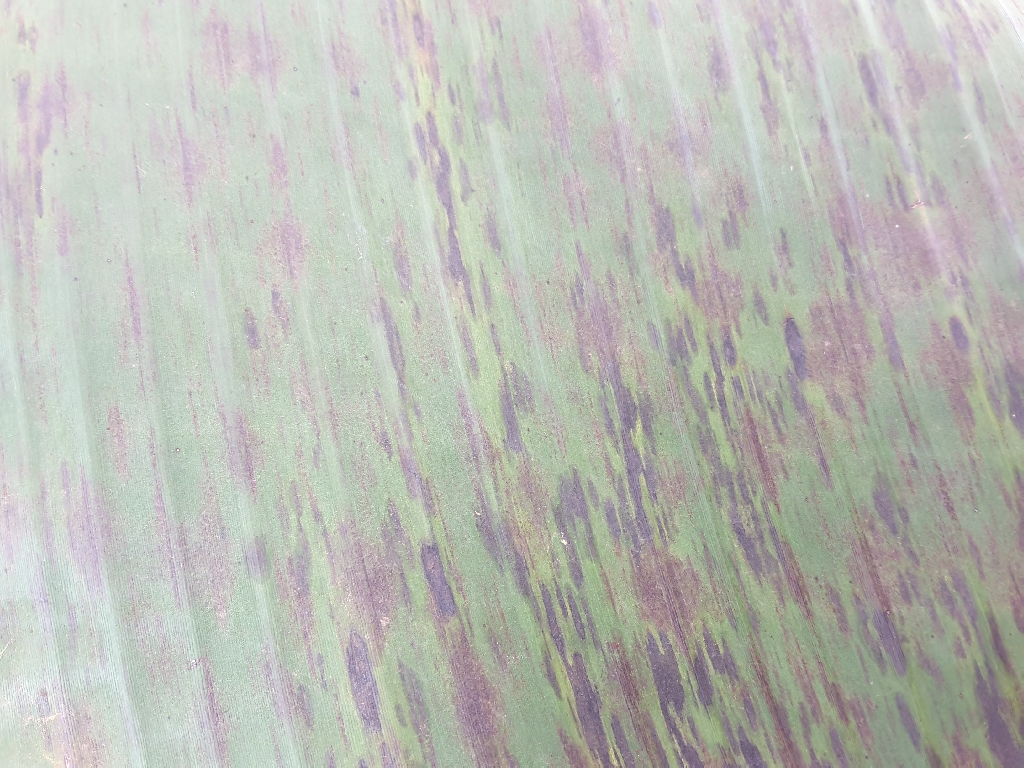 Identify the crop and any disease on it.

banana, black sigatoka
